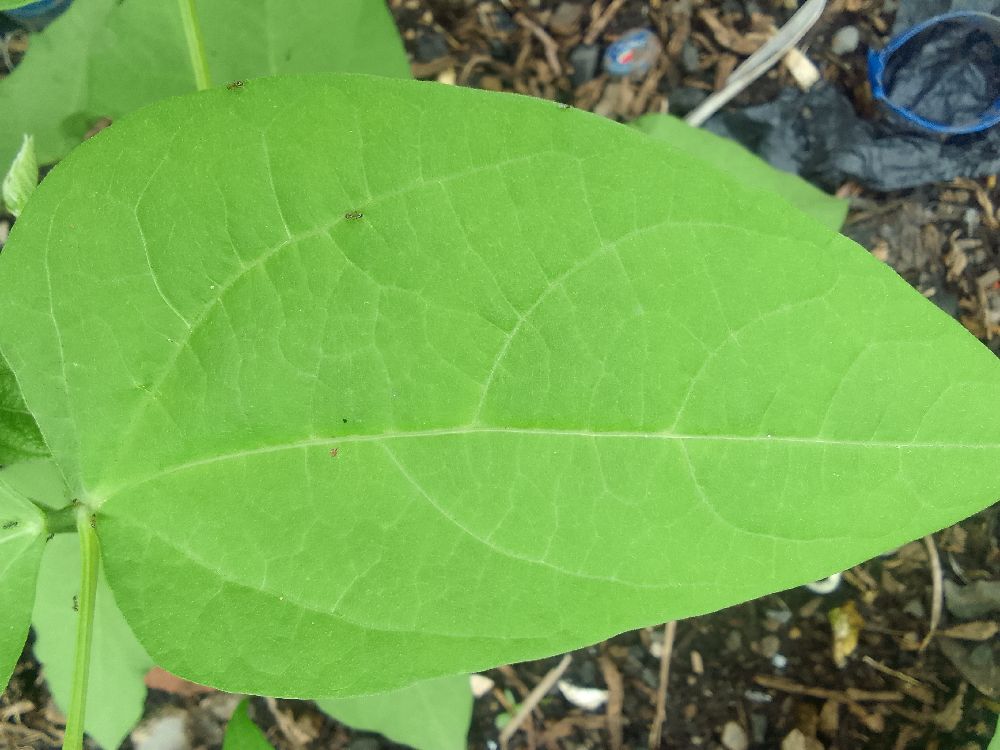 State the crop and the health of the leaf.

common bean, healthy
